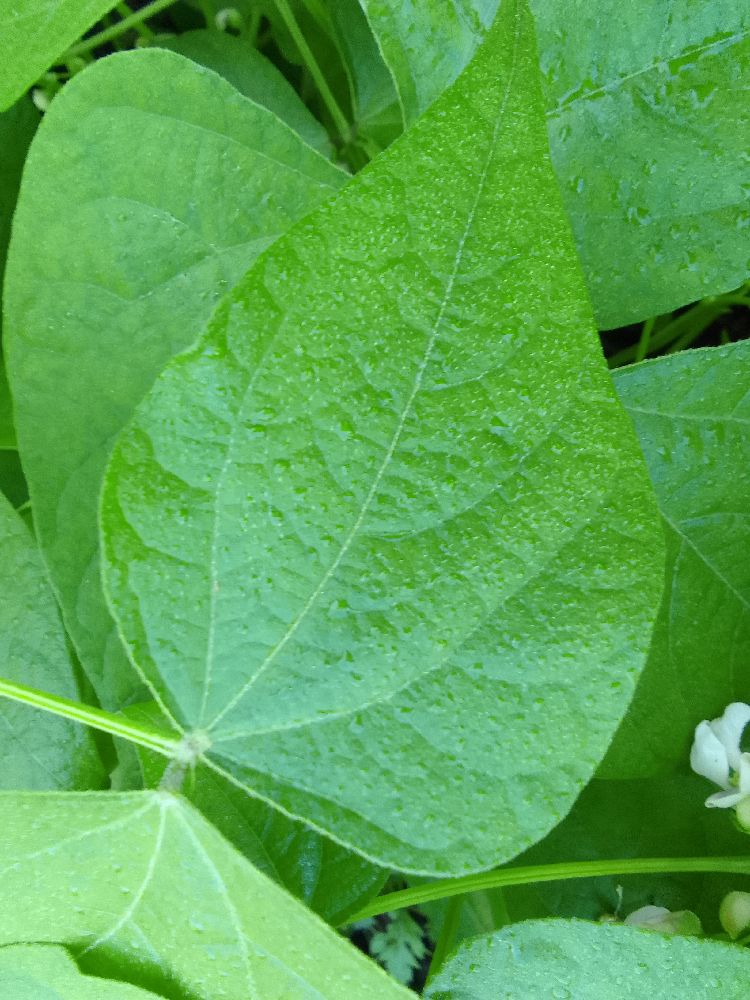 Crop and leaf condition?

common bean, healthy
